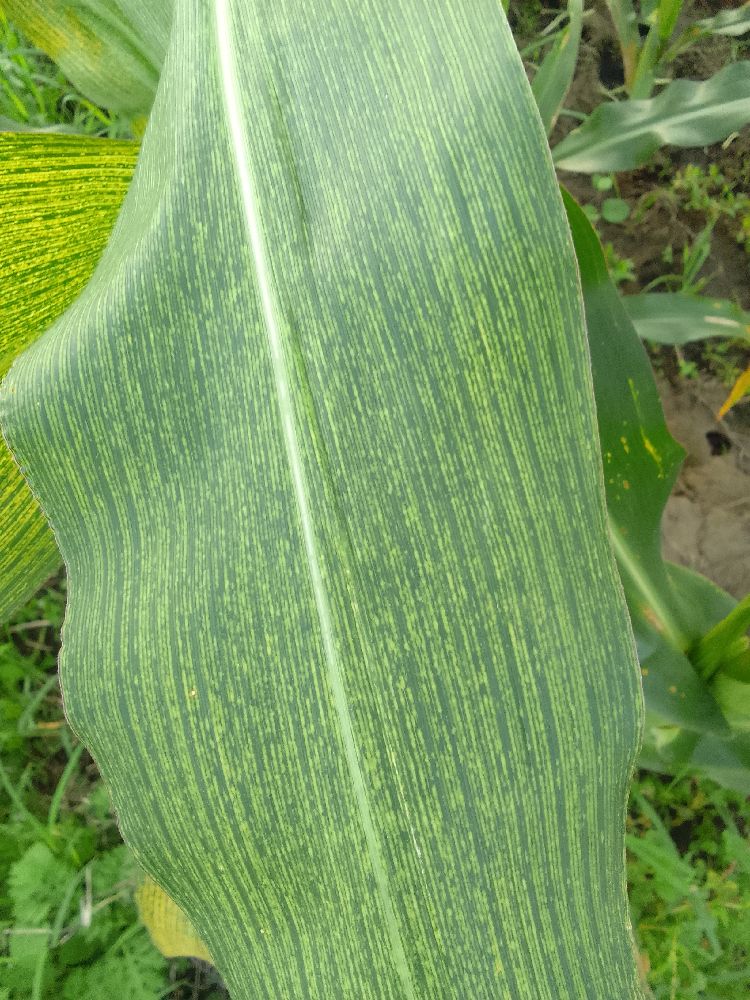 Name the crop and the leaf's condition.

maize, maize streak virus
